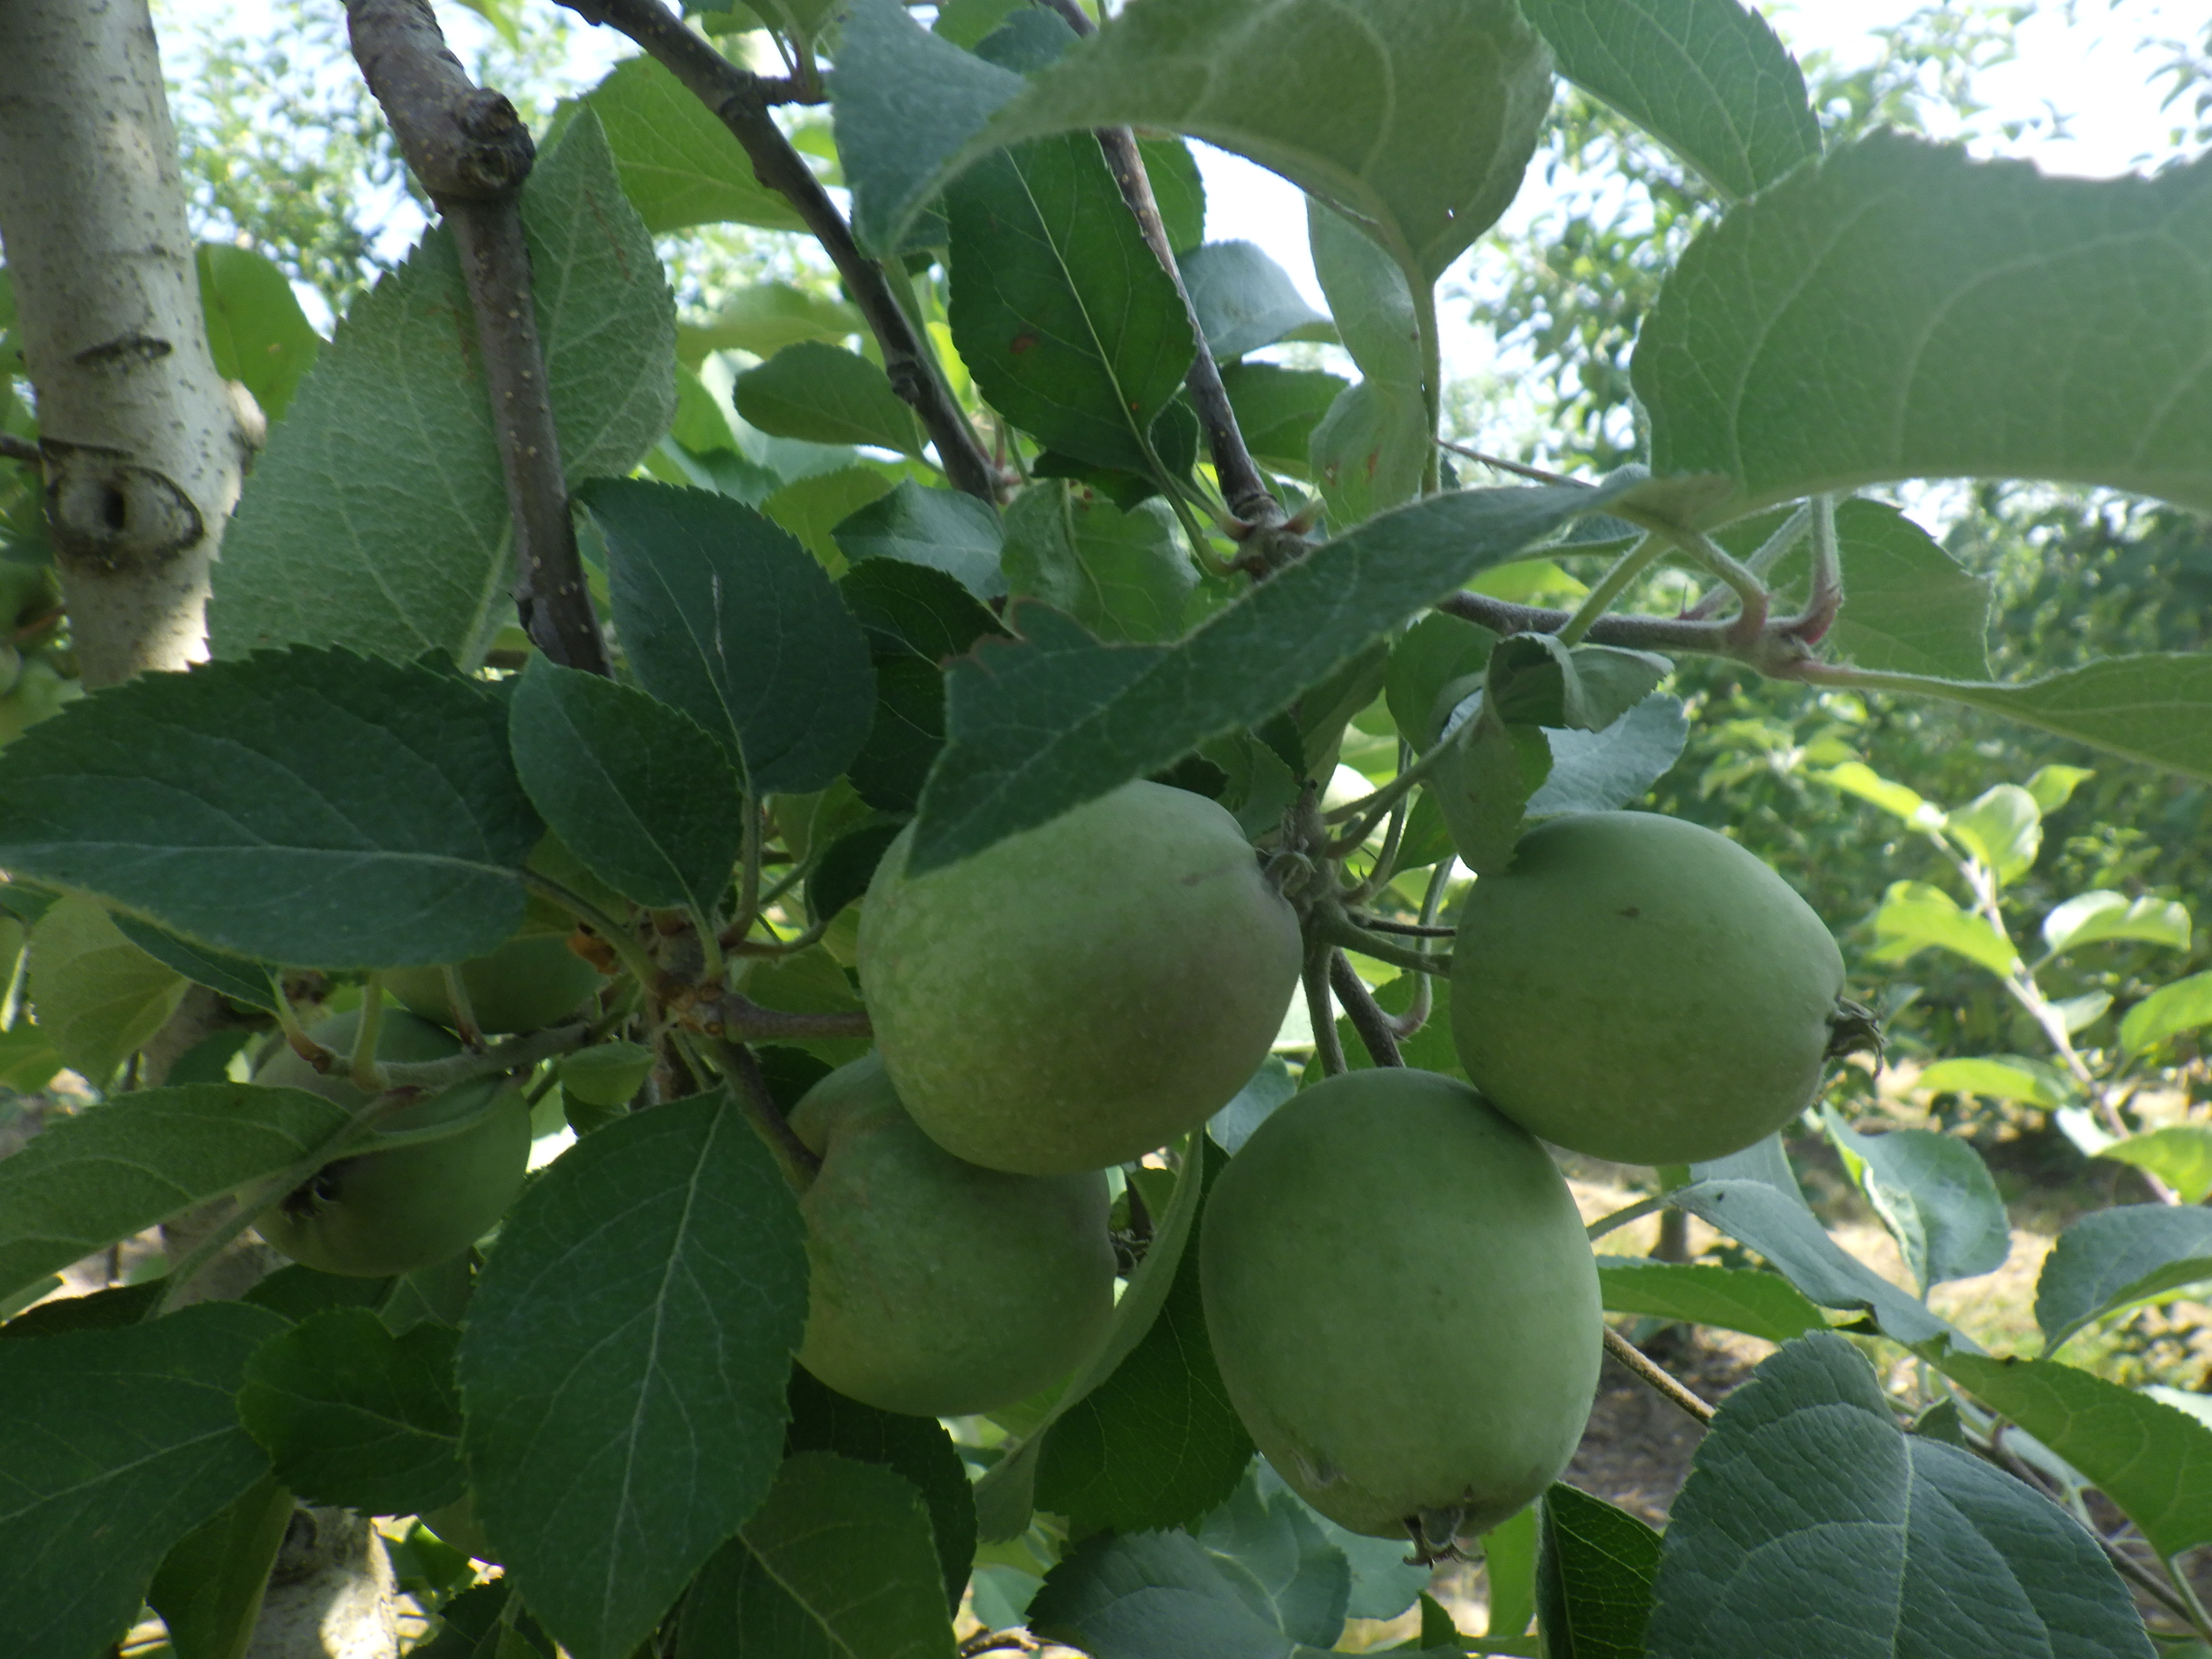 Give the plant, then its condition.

apple, healthy
